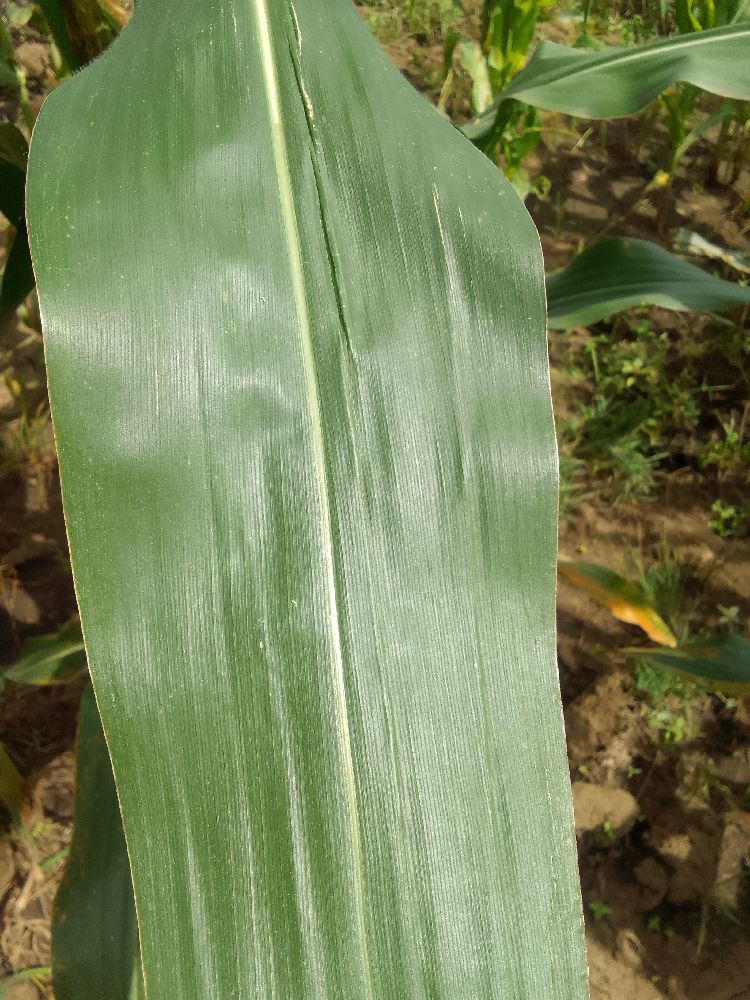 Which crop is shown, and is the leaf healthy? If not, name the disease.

maize, healthy
